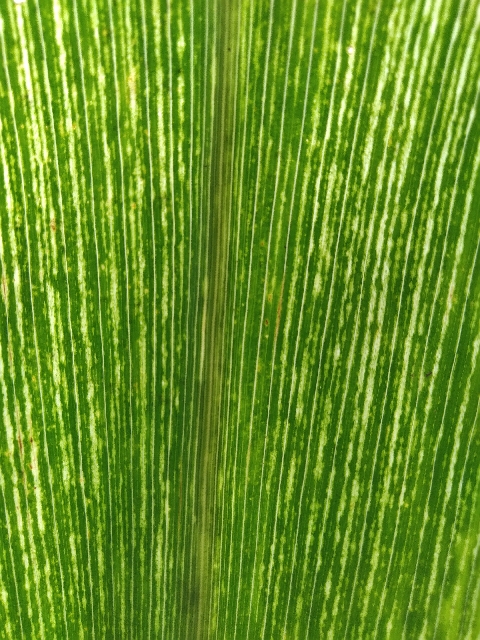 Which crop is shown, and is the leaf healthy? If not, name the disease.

maize, maize streak virus
